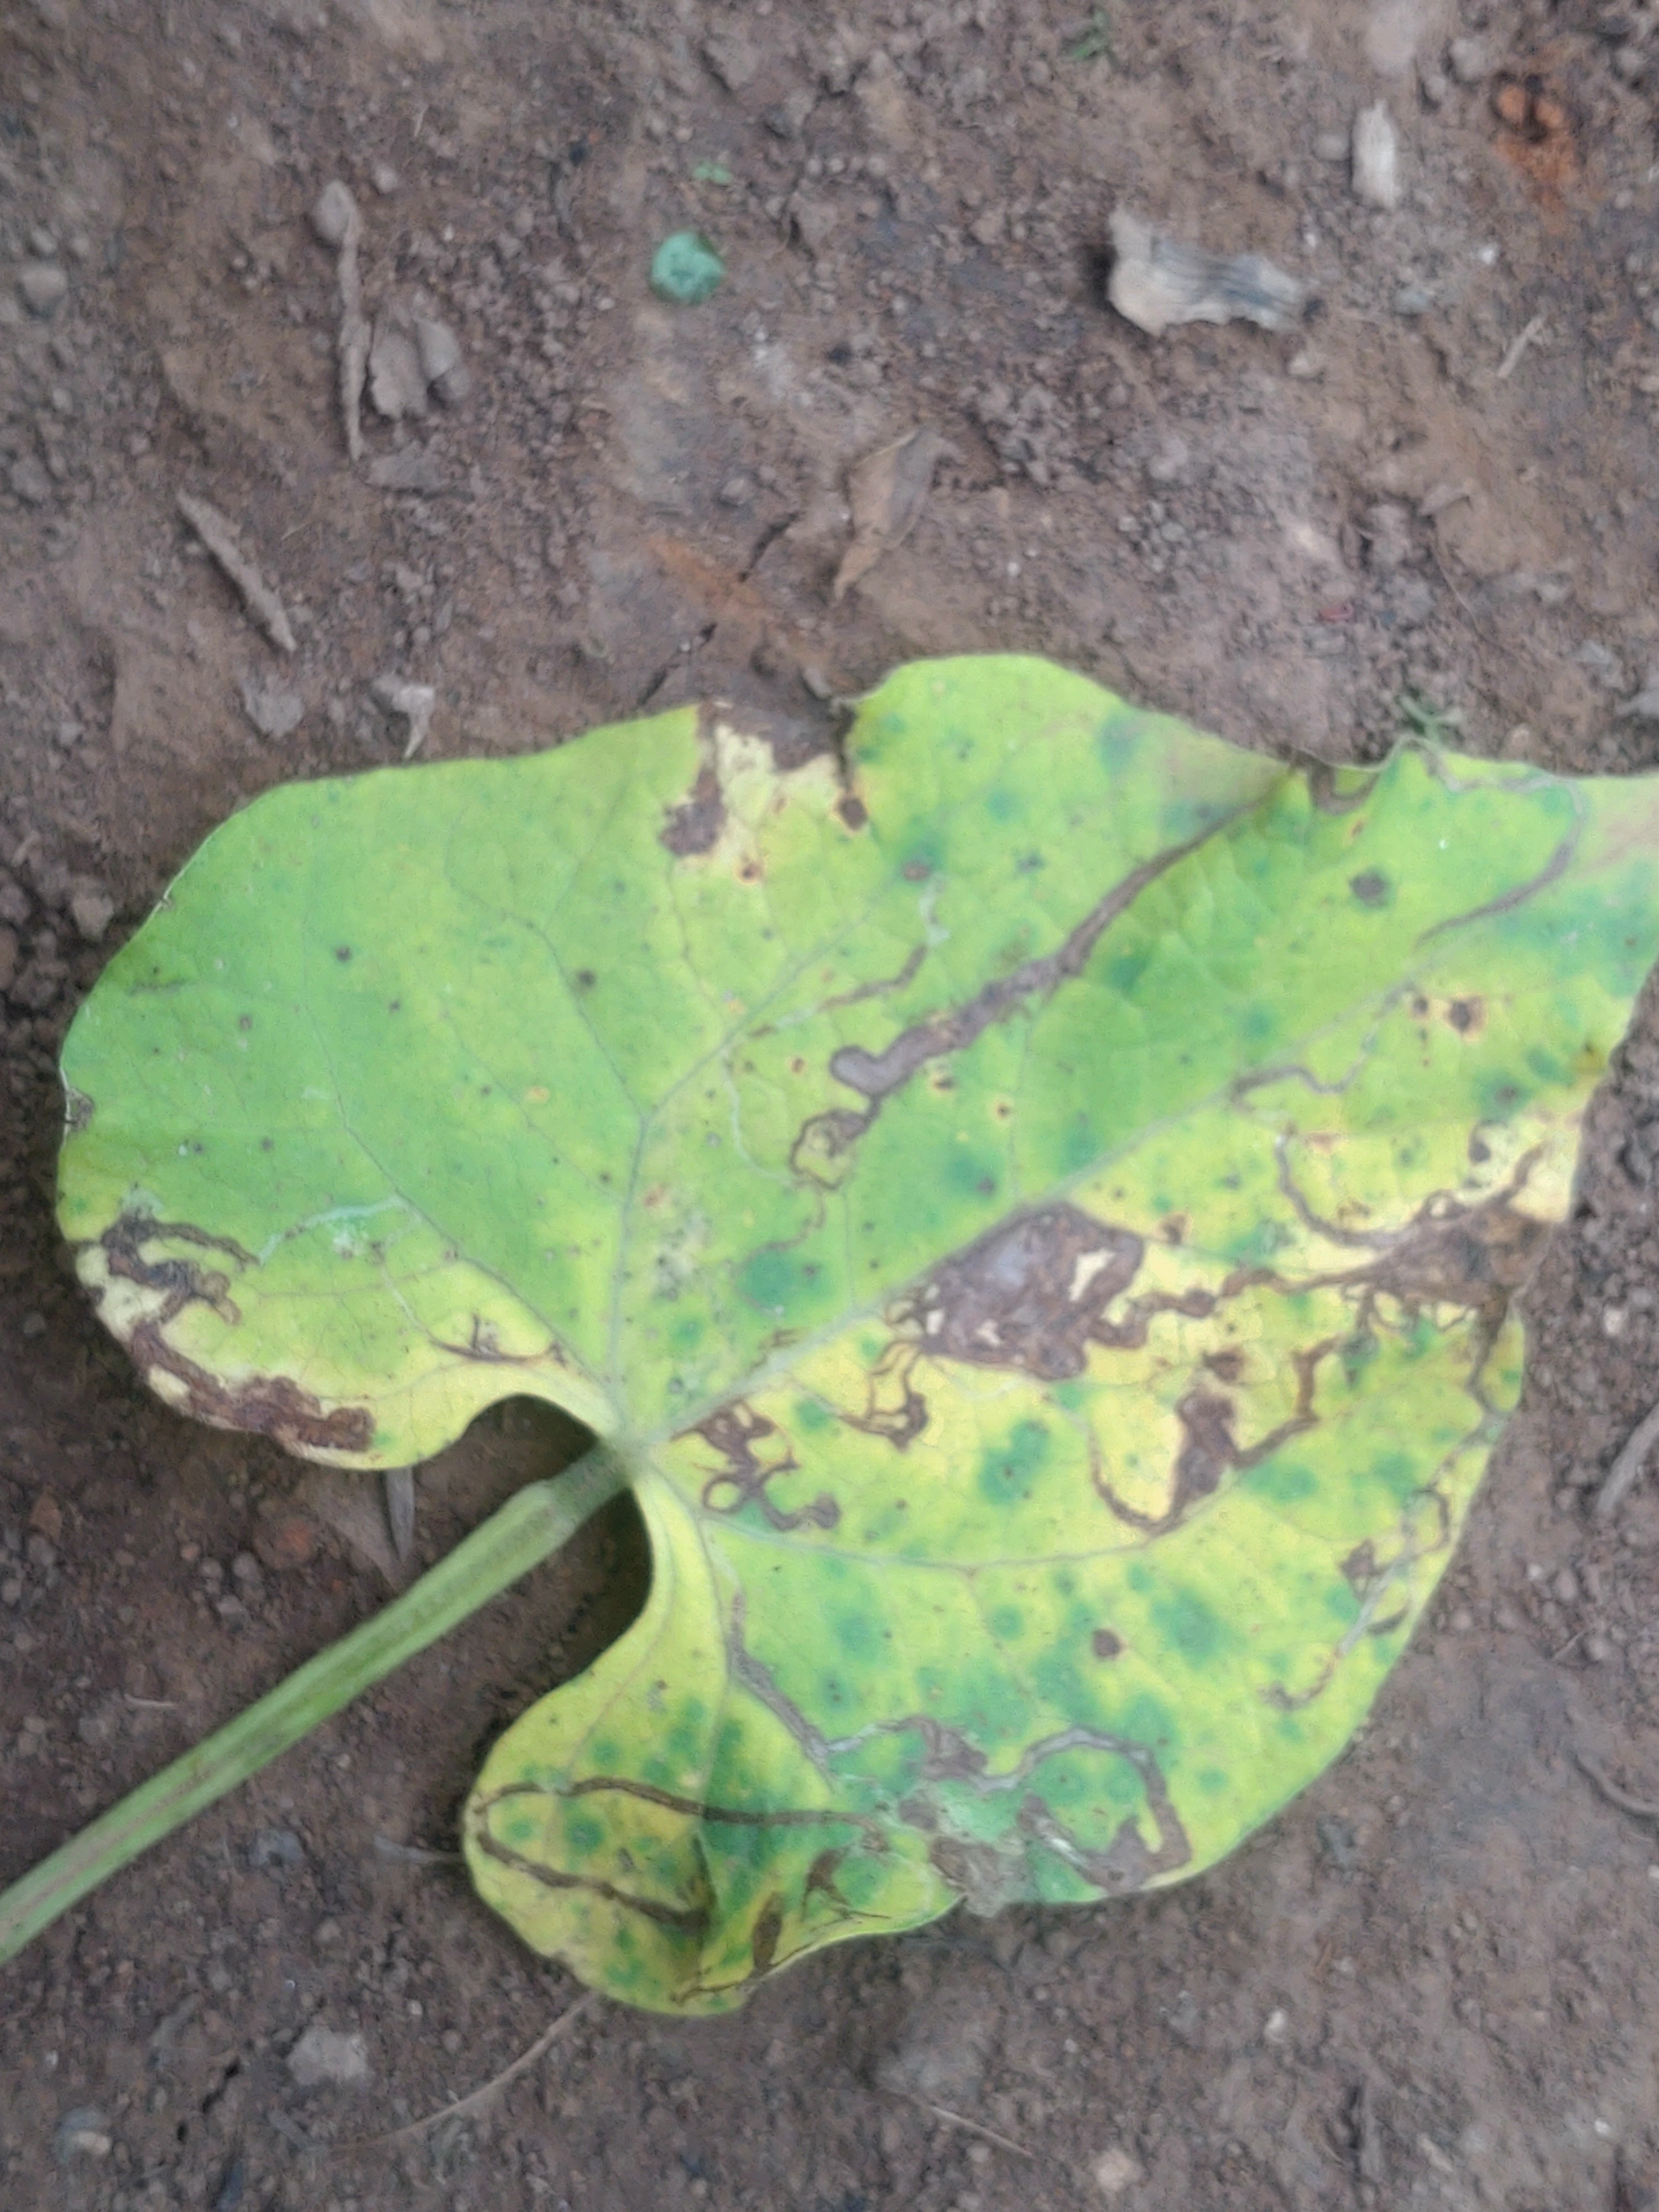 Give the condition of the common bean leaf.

anthracnose
